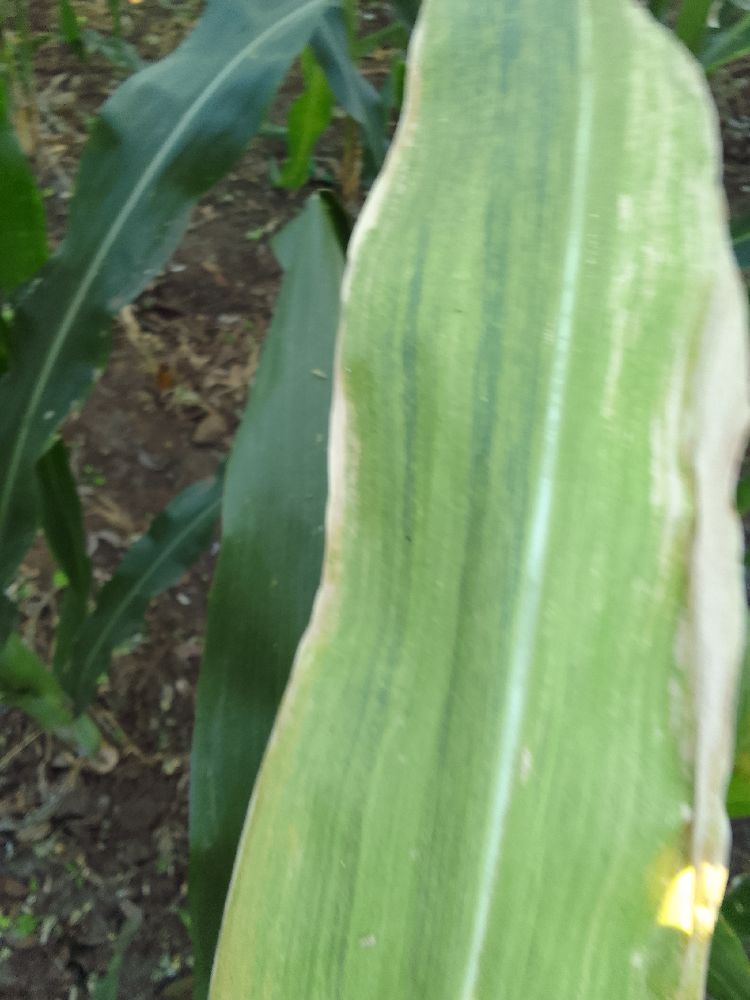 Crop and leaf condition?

maize, maize lethal necrosis
